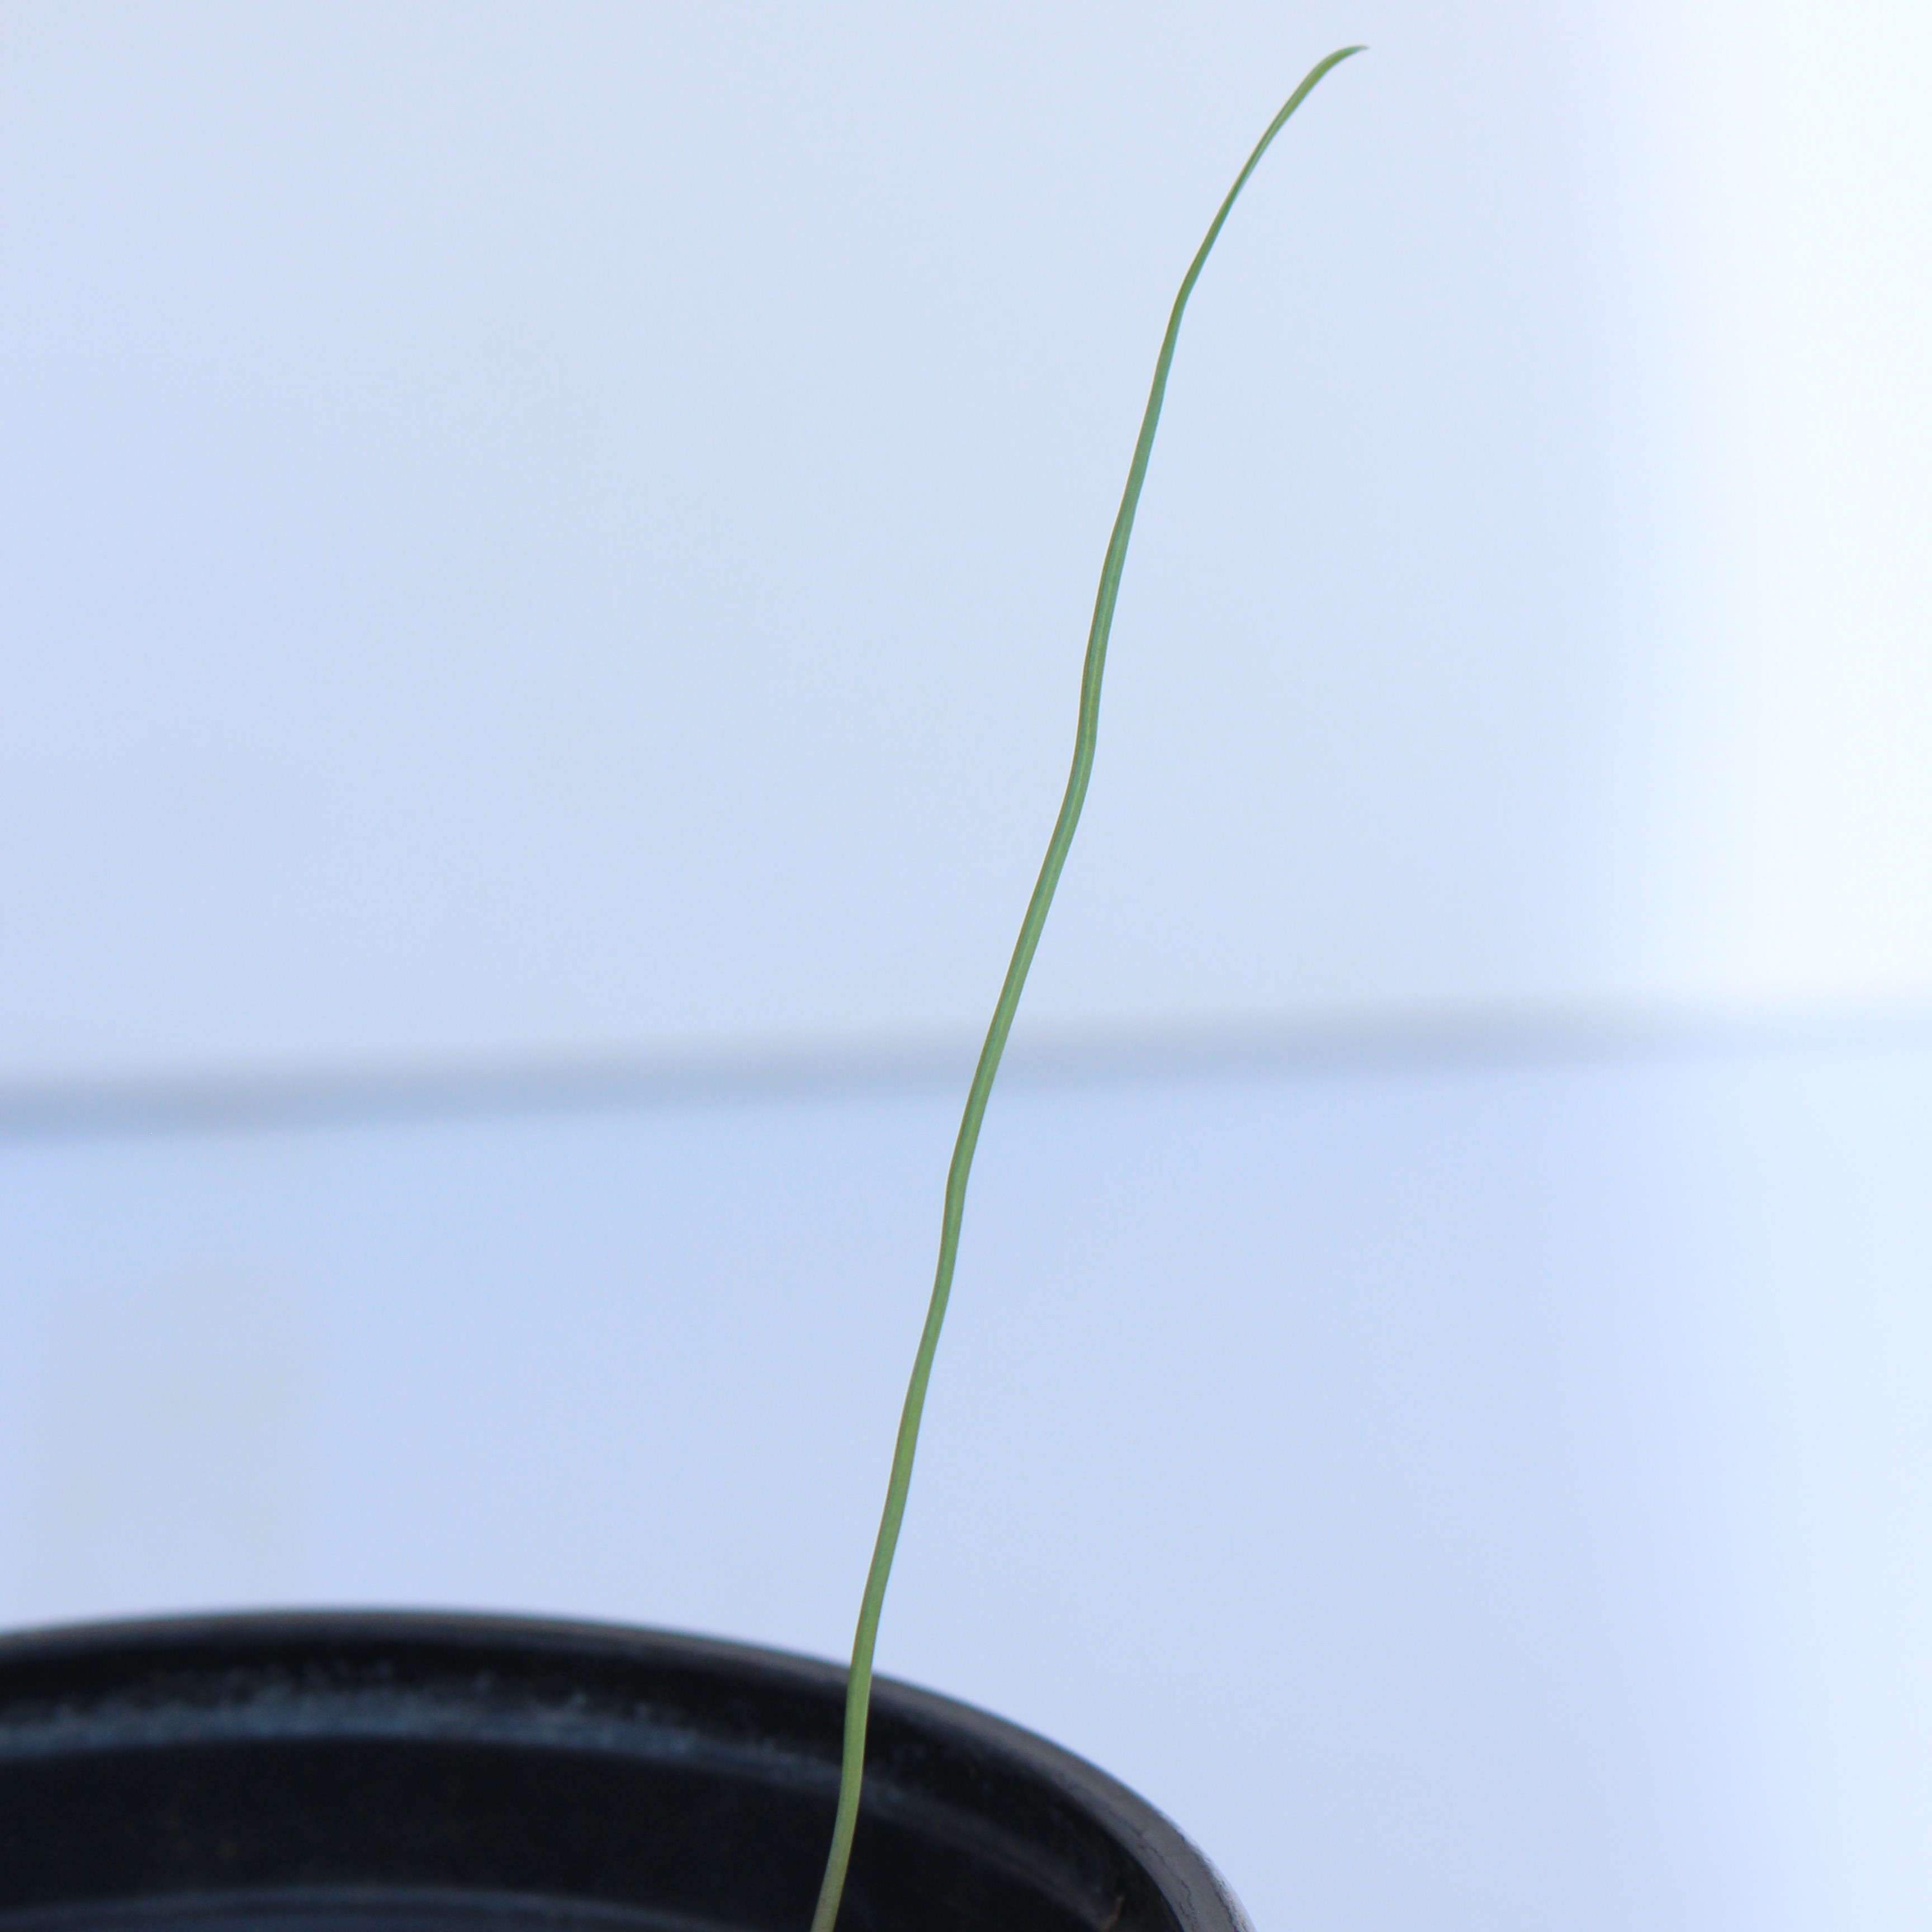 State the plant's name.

Lolium multiflorum
